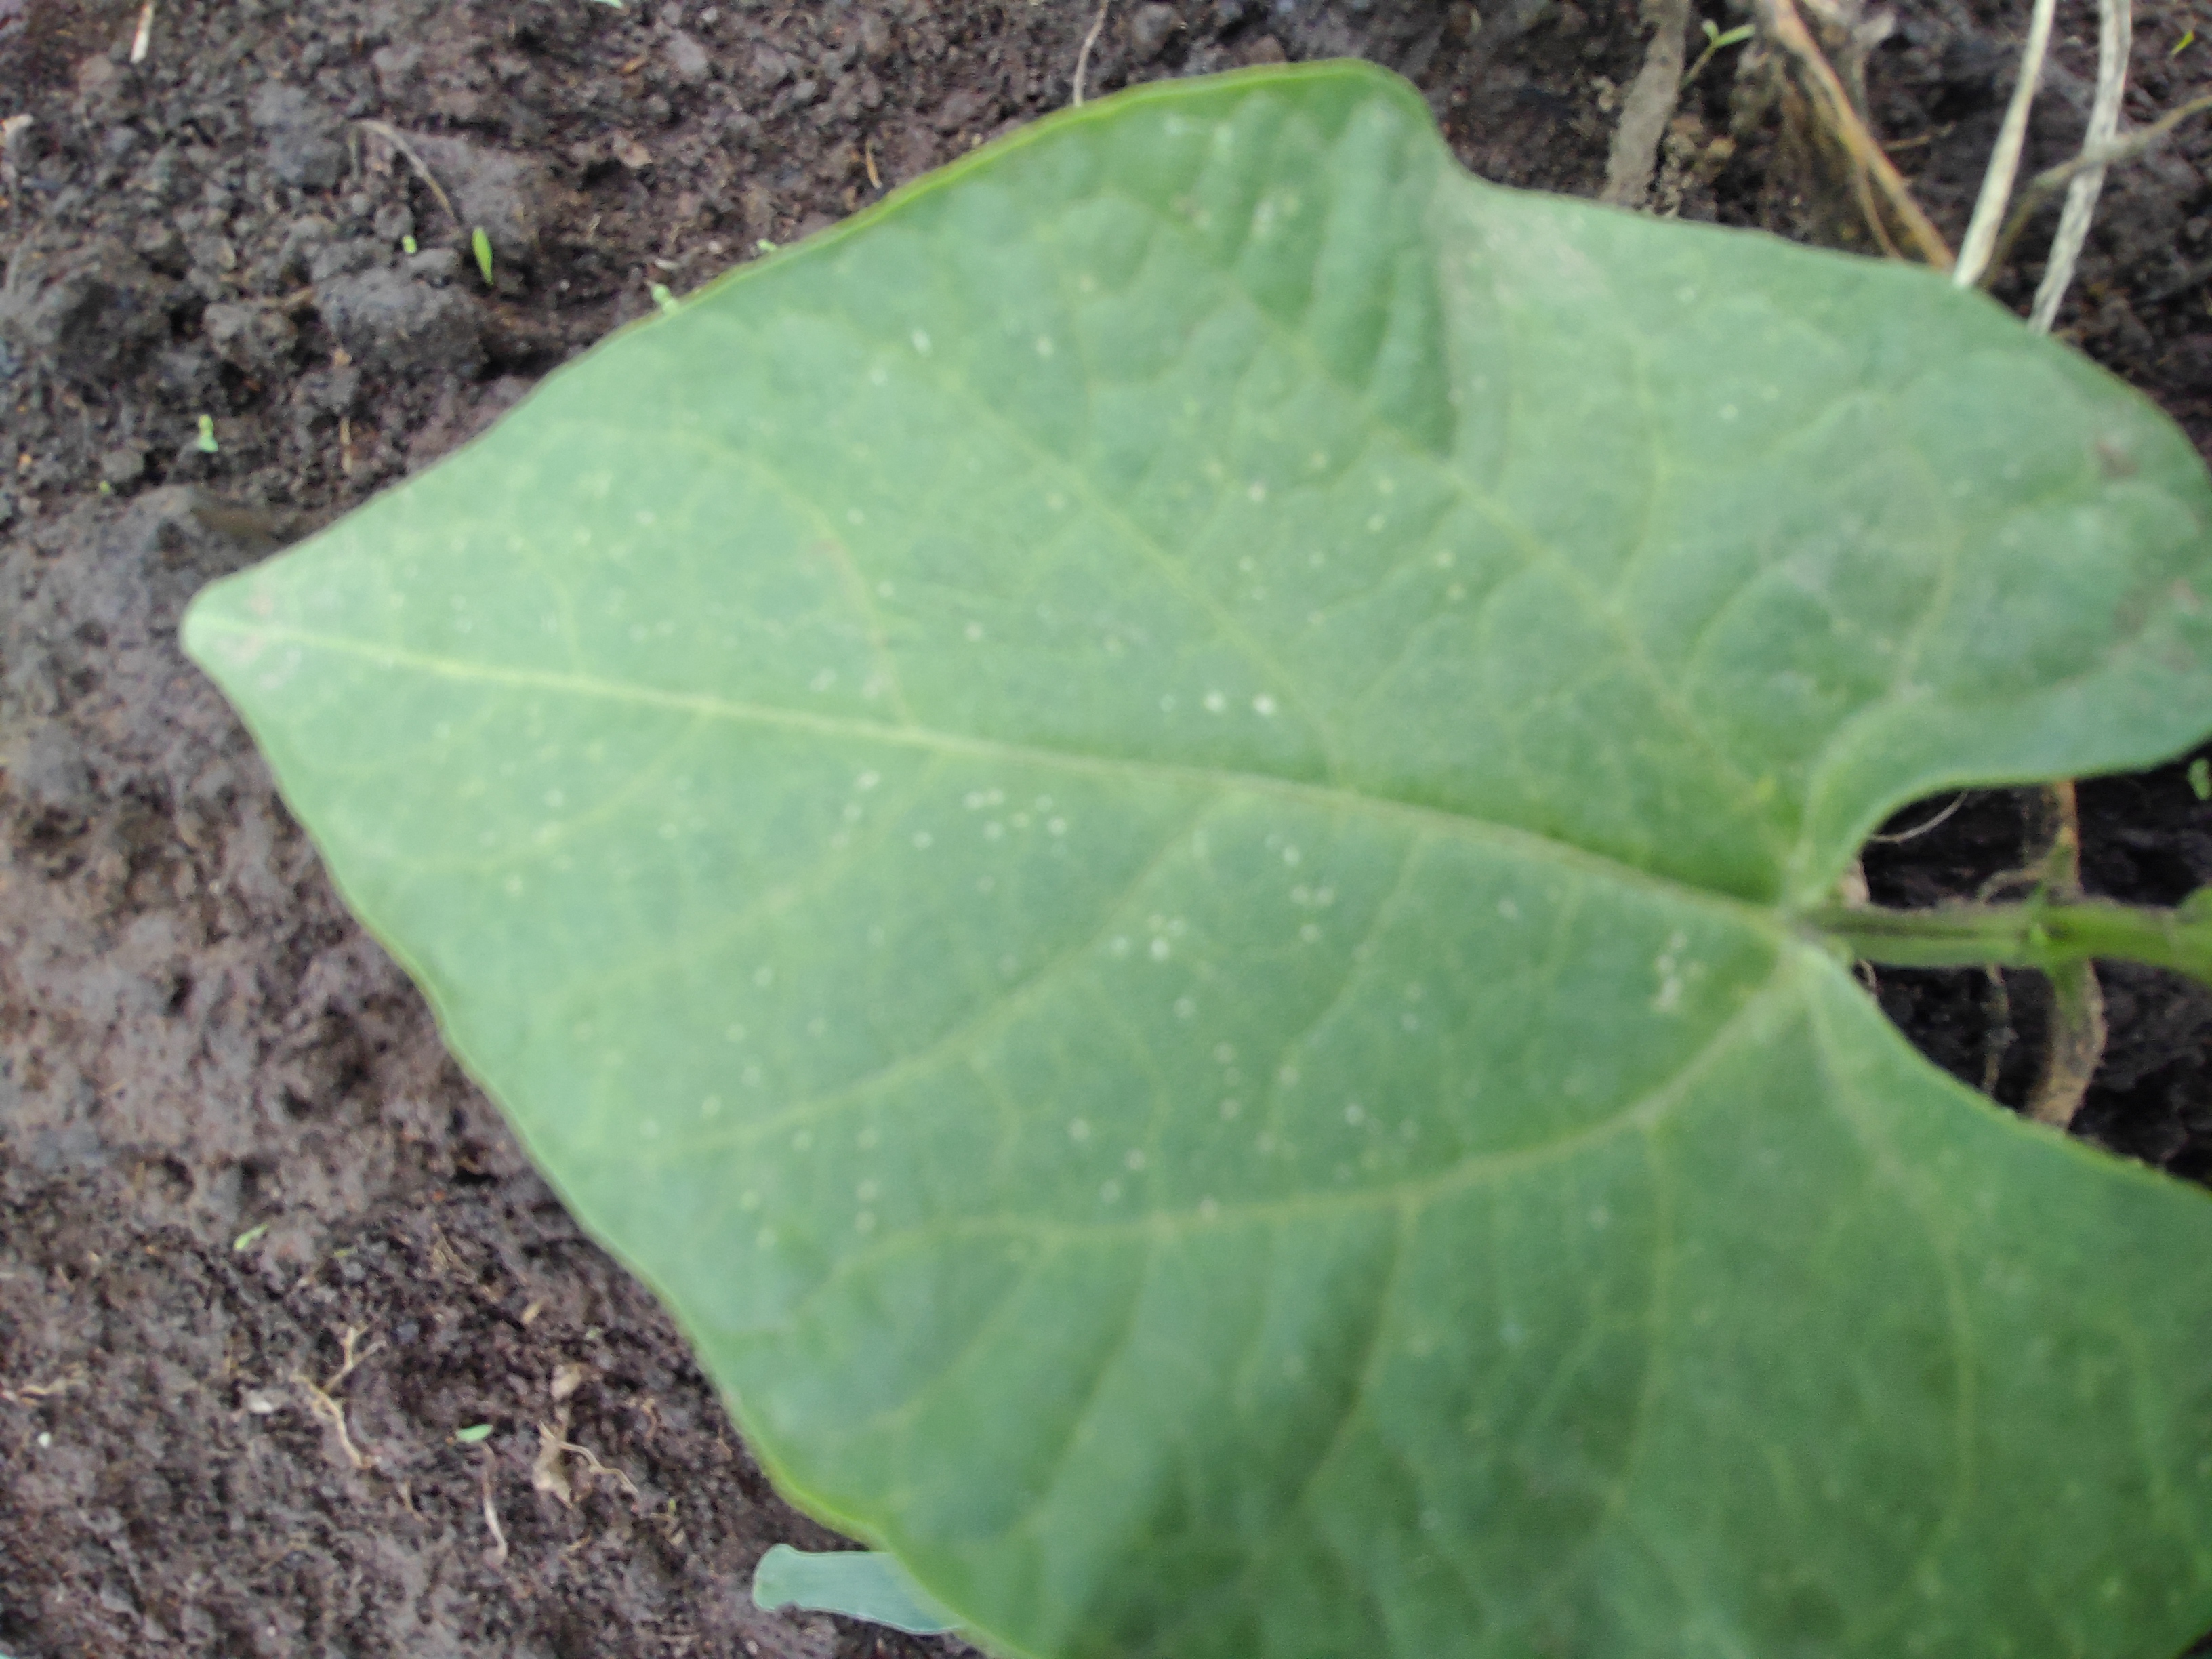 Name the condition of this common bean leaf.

healthy
